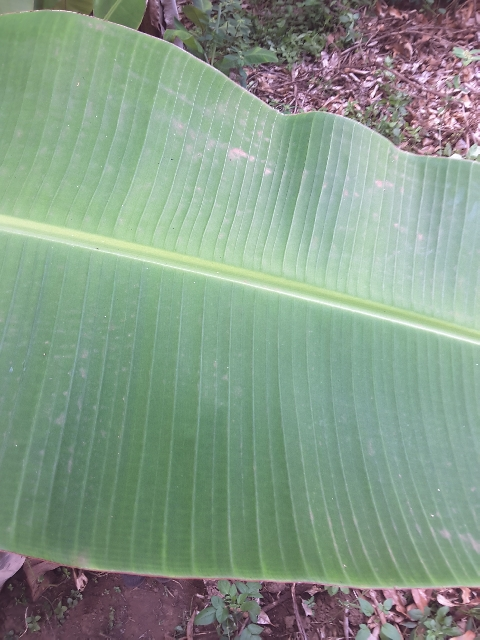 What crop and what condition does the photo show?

banana, healthy
